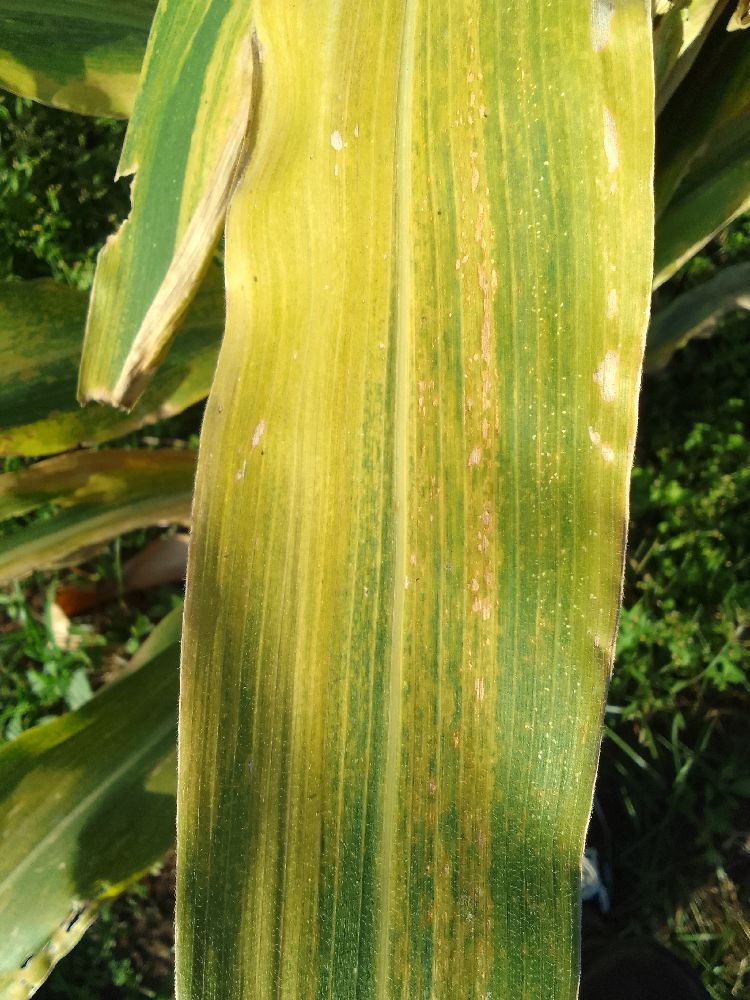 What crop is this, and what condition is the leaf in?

maize, maize lethal necrosis
